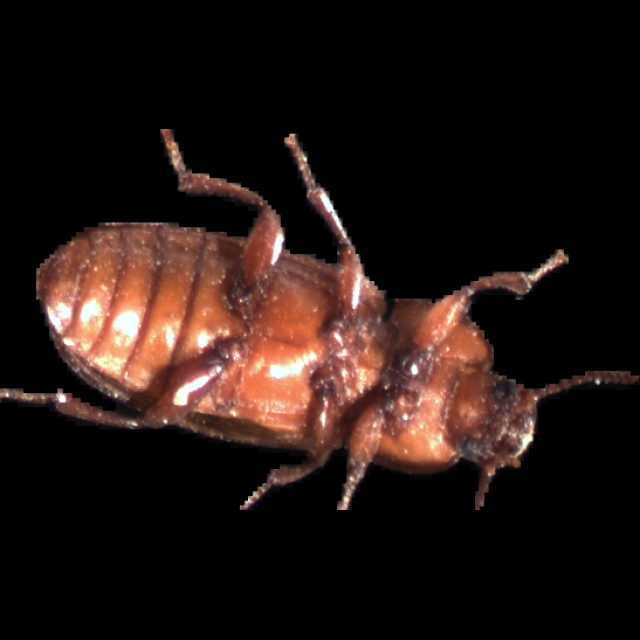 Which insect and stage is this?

mealworm beetle
